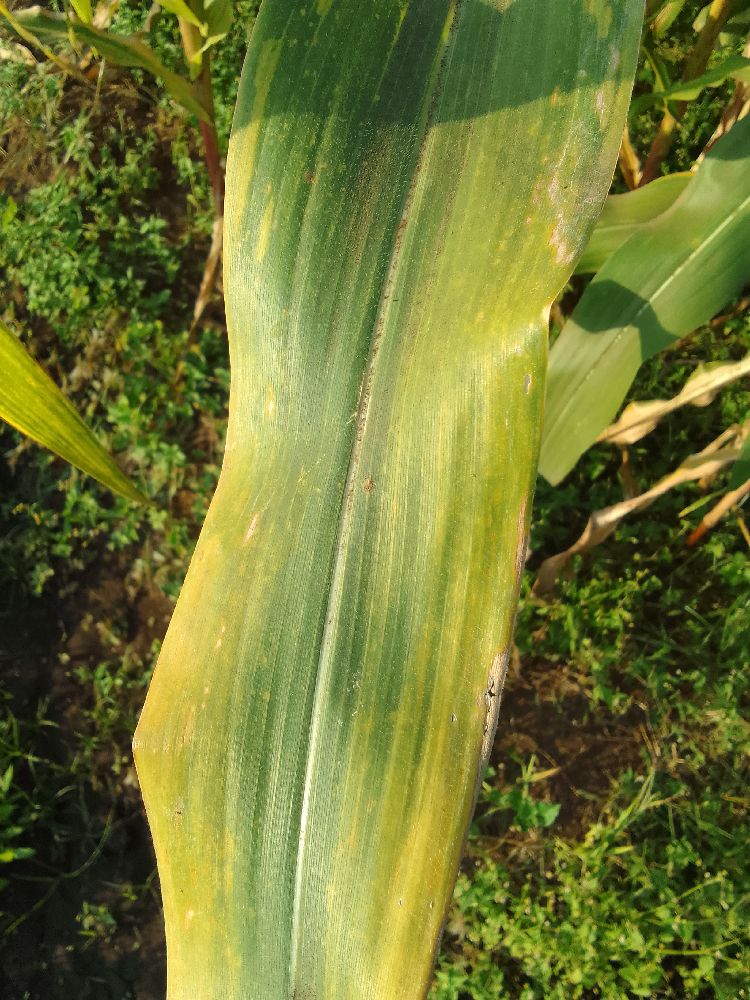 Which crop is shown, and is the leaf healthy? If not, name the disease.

maize, maize lethal necrosis
